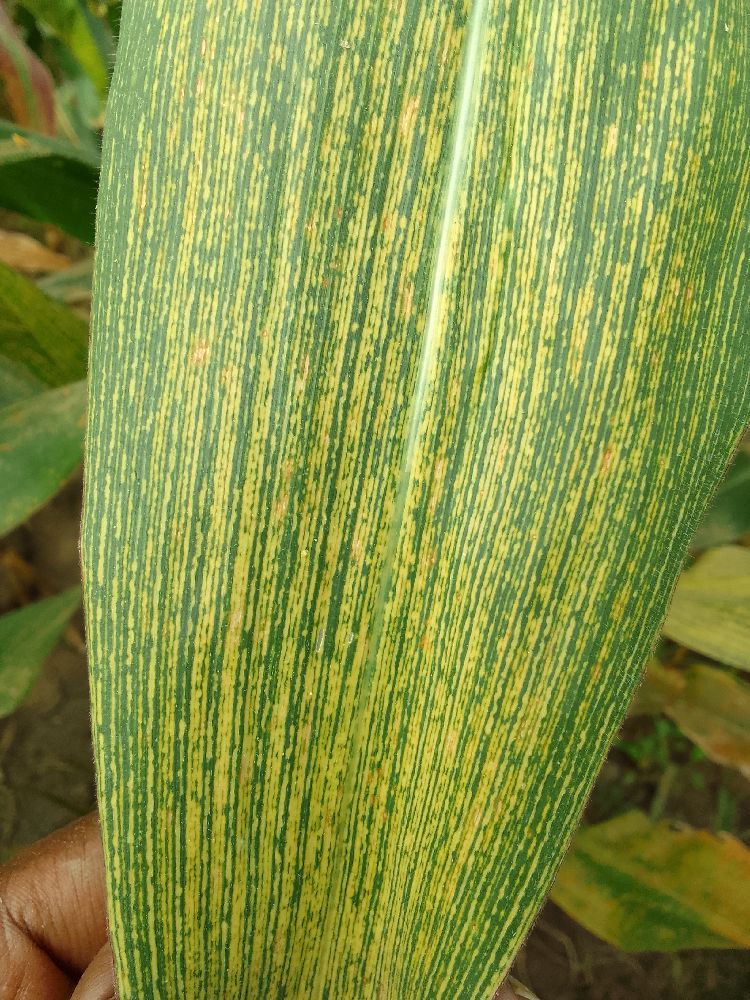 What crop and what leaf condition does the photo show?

maize, maize streak virus
